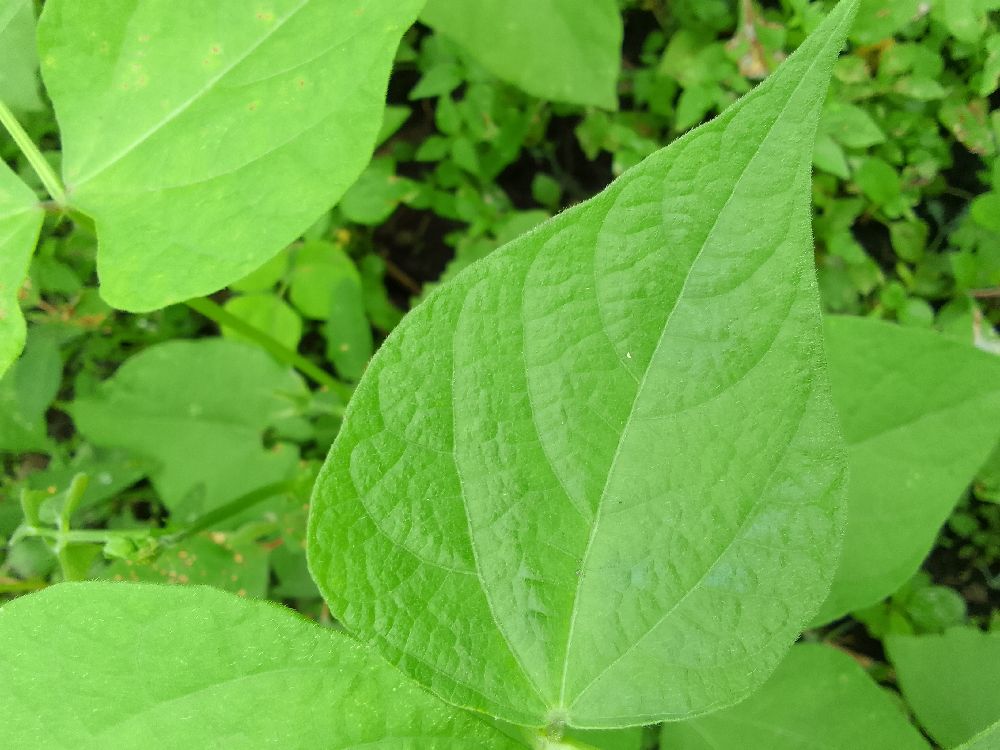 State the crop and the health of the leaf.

common bean, healthy
